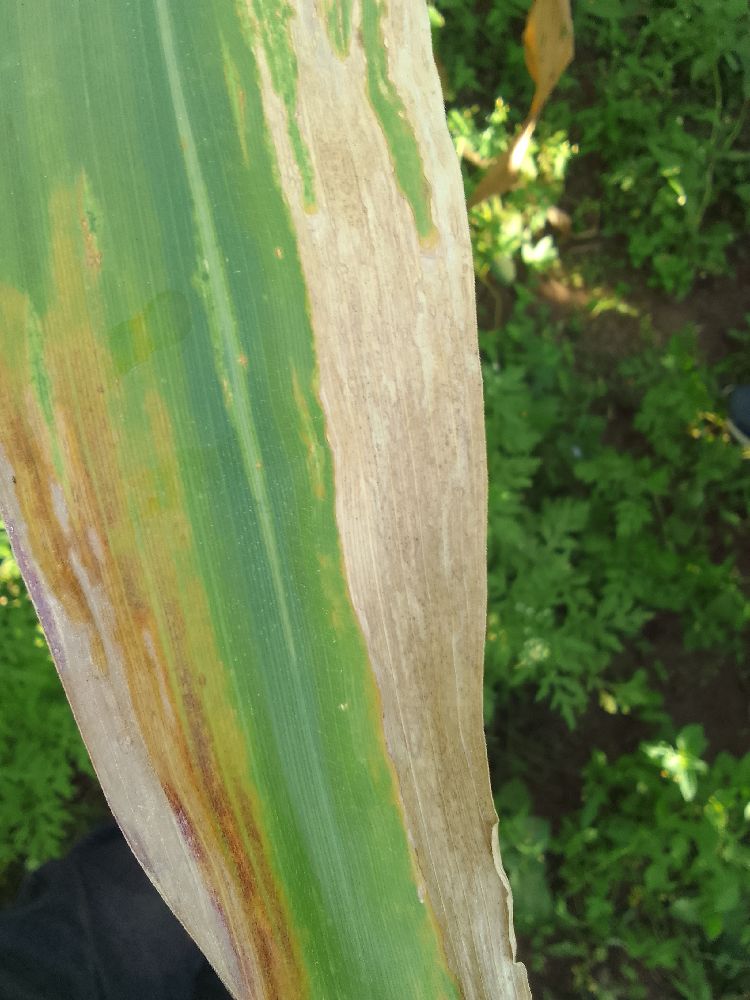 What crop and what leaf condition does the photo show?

maize, maize lethal necrosis
